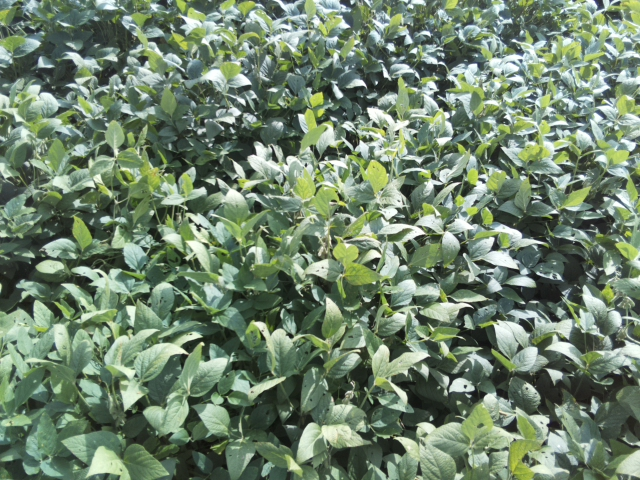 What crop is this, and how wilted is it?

soybean, leaflets folding inward at secondary pulvinus with no turgor loss in leaflets or petioles
